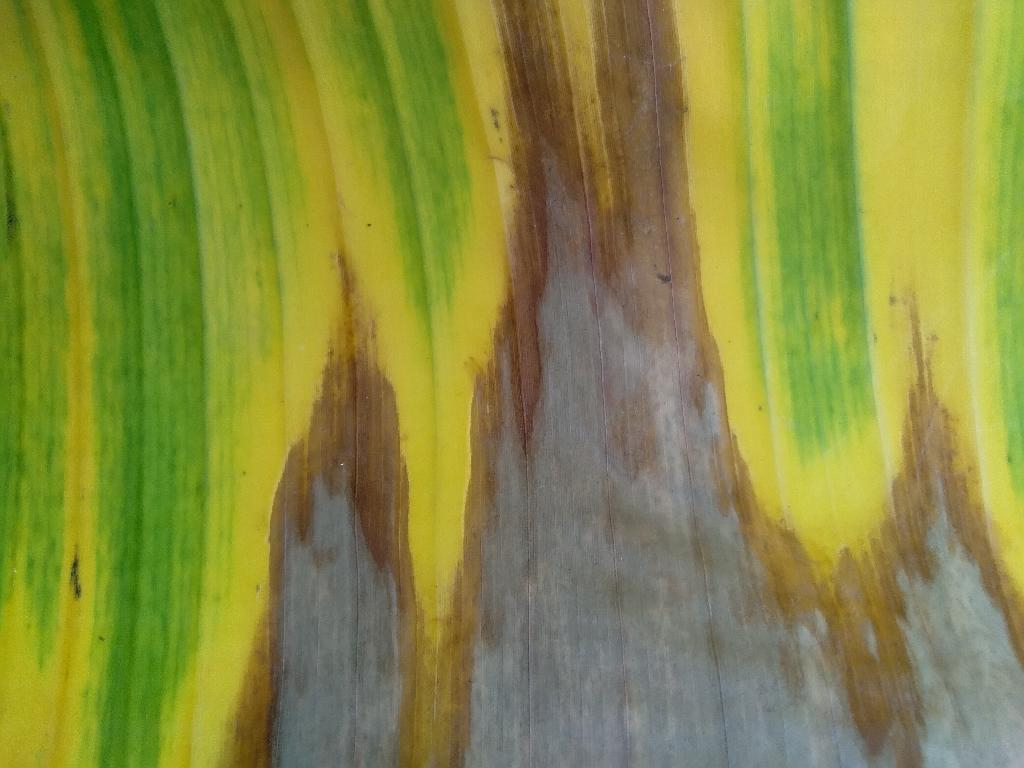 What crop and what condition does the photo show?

banana, fusarium wilt race 1
